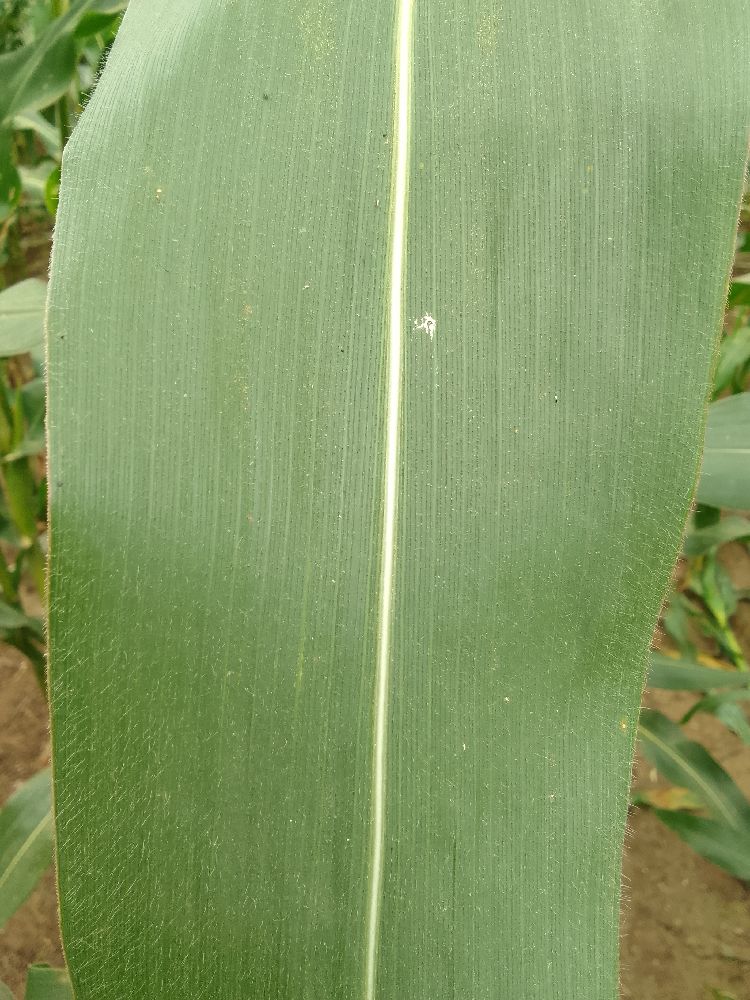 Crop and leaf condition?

maize, healthy
